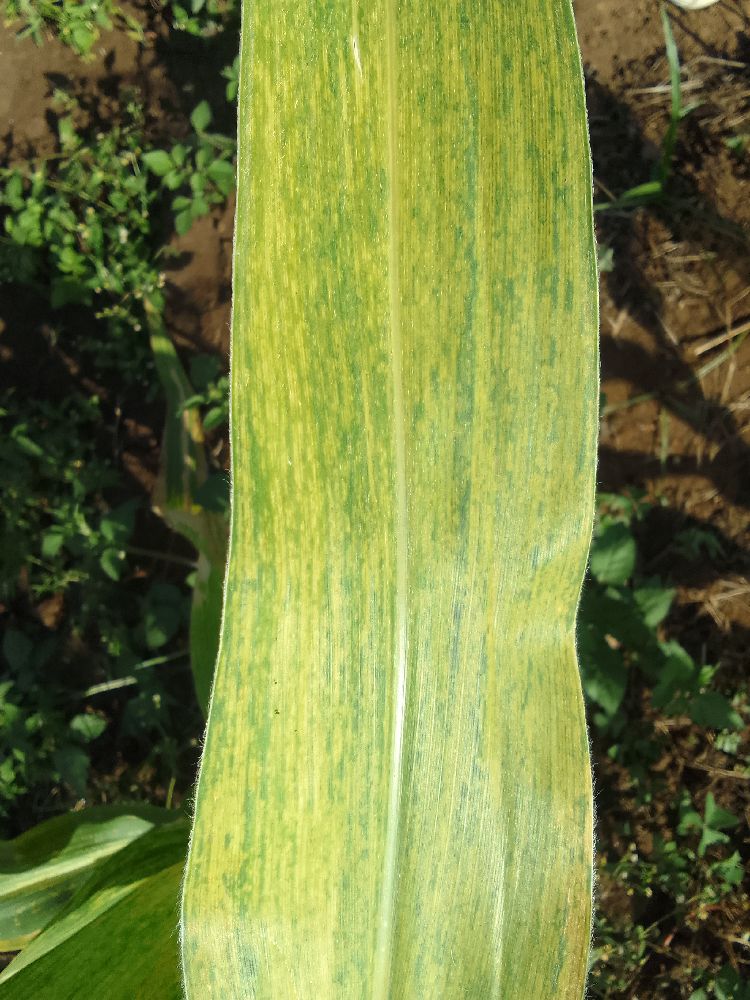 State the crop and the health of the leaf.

maize, maize lethal necrosis
